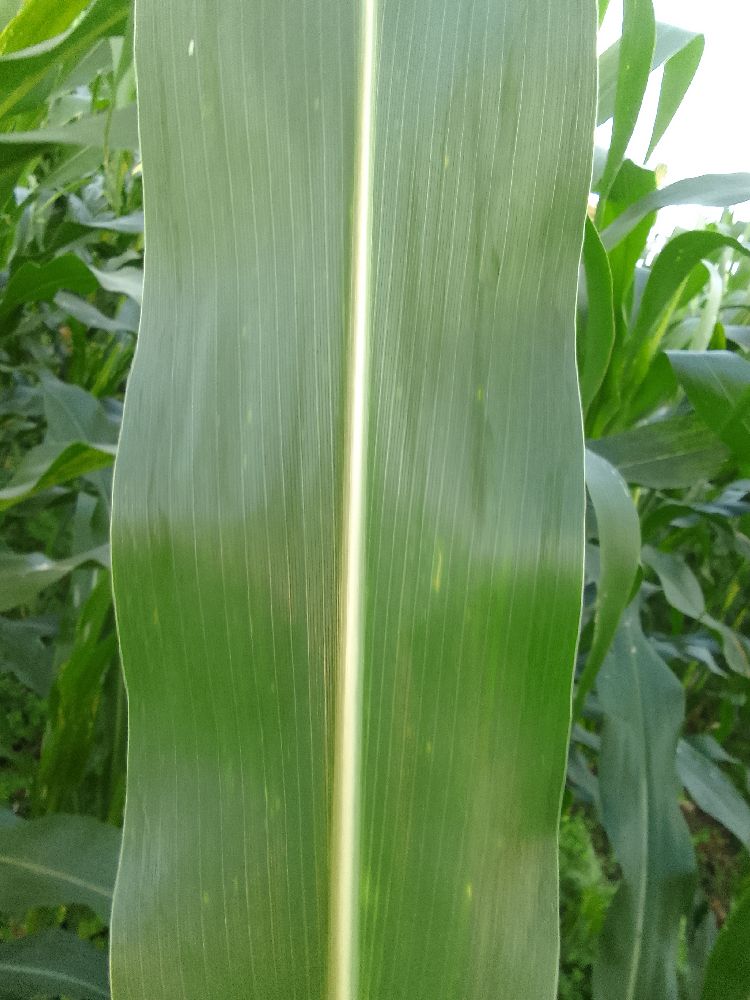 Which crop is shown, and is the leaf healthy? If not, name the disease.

maize, healthy
